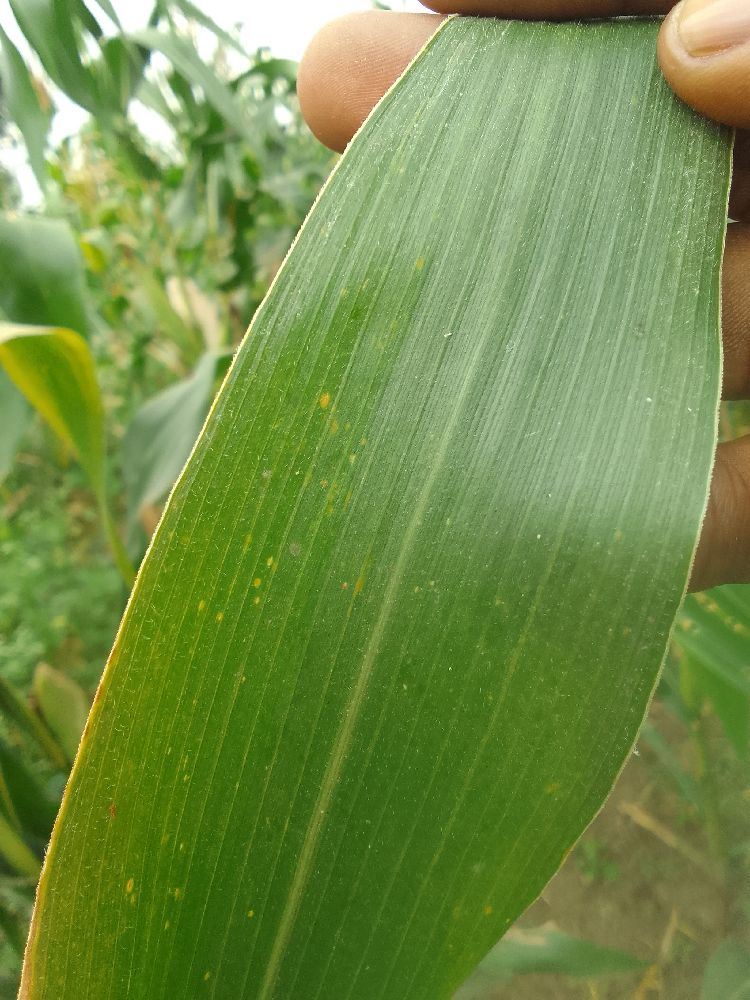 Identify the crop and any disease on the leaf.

maize, healthy
